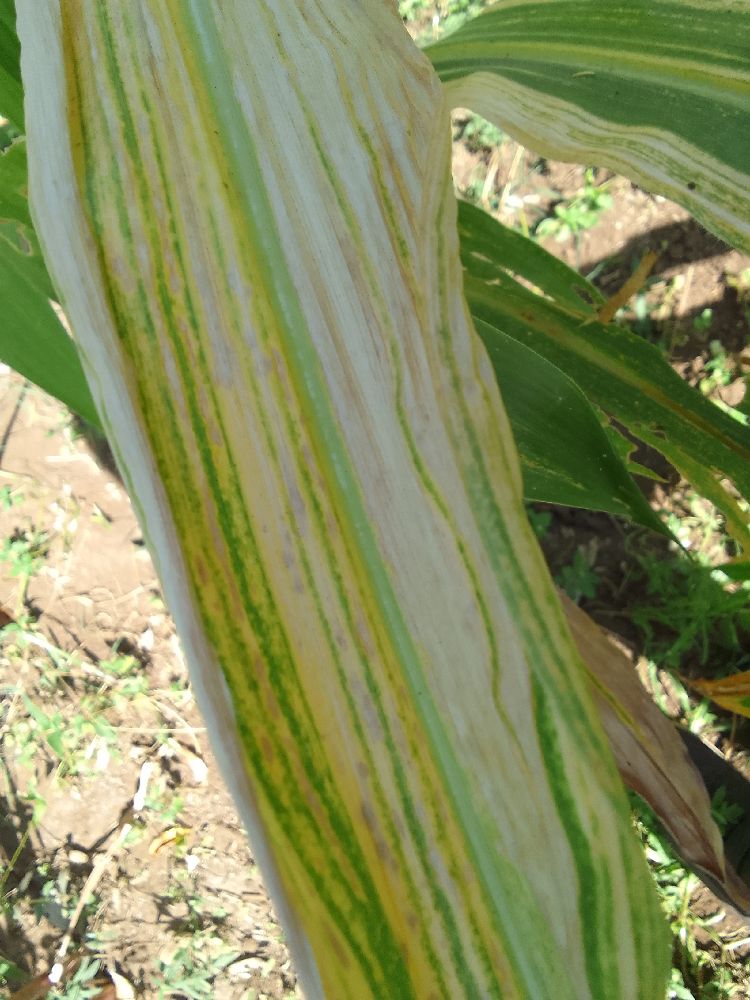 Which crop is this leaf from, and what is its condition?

maize, maize lethal necrosis
